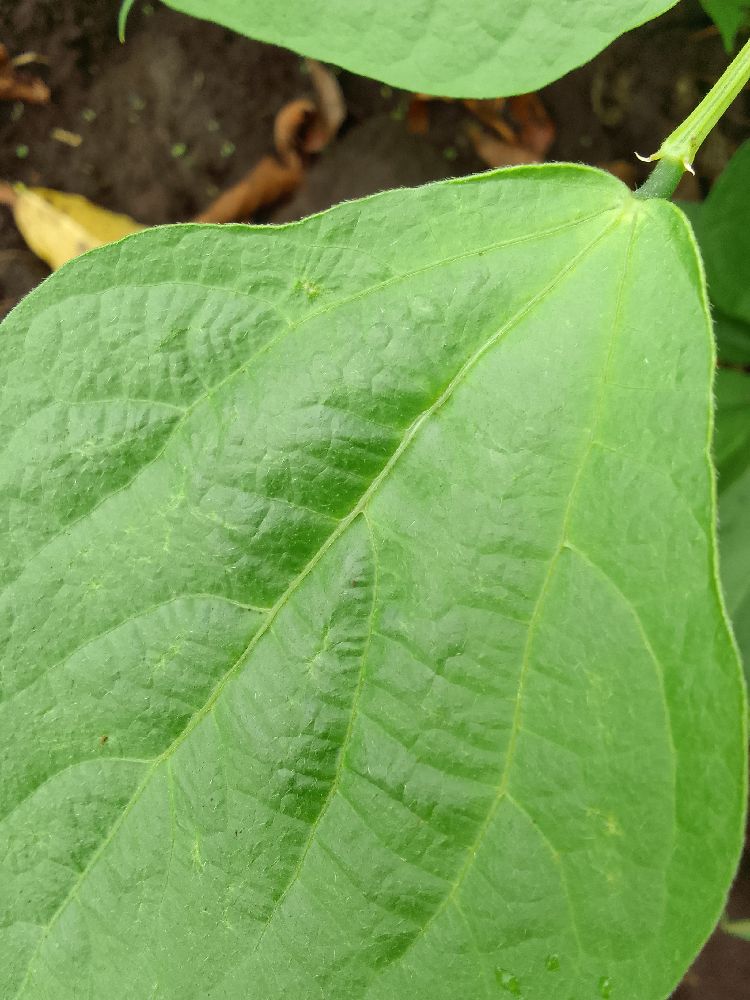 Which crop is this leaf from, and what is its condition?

common bean, healthy
